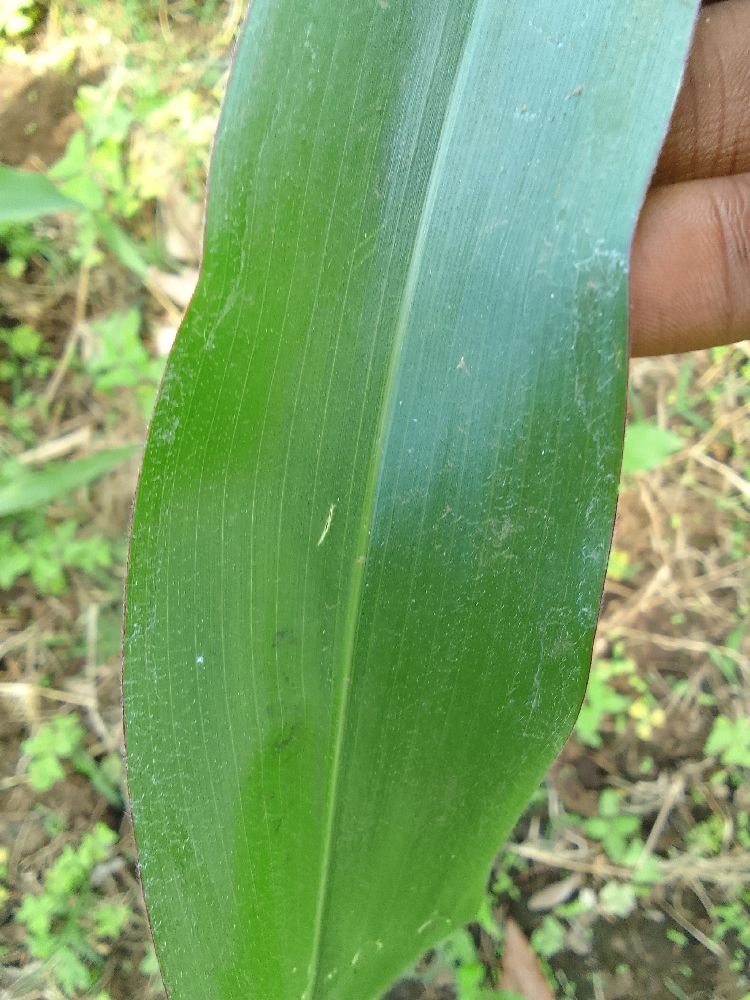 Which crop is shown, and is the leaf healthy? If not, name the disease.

maize, healthy
